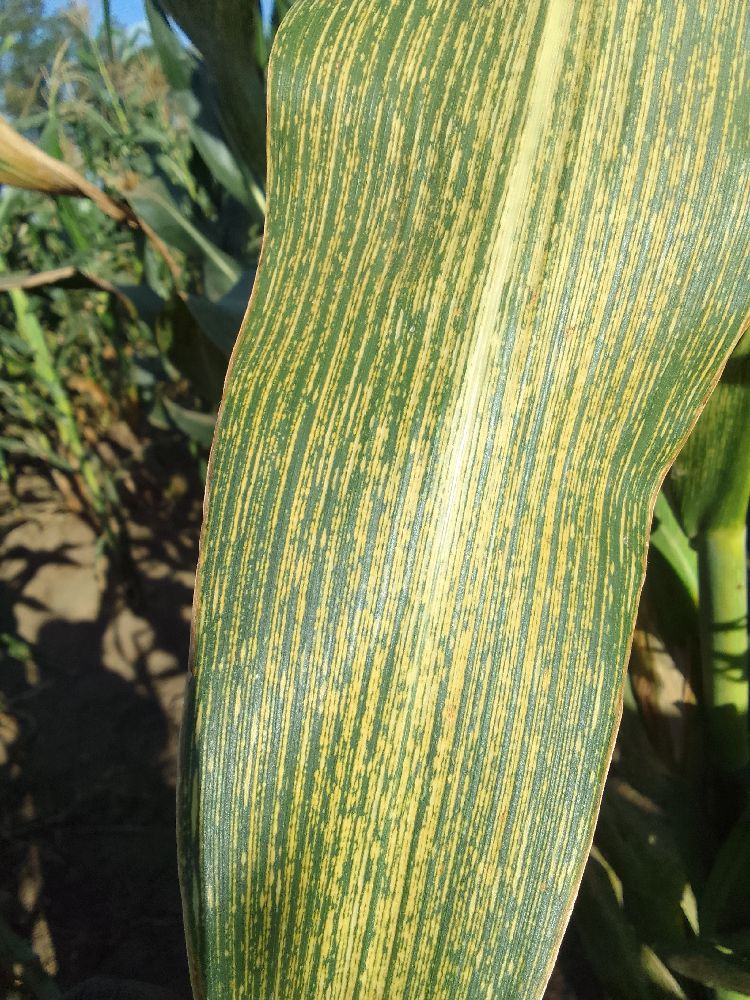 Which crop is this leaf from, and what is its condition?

maize, maize streak virus
